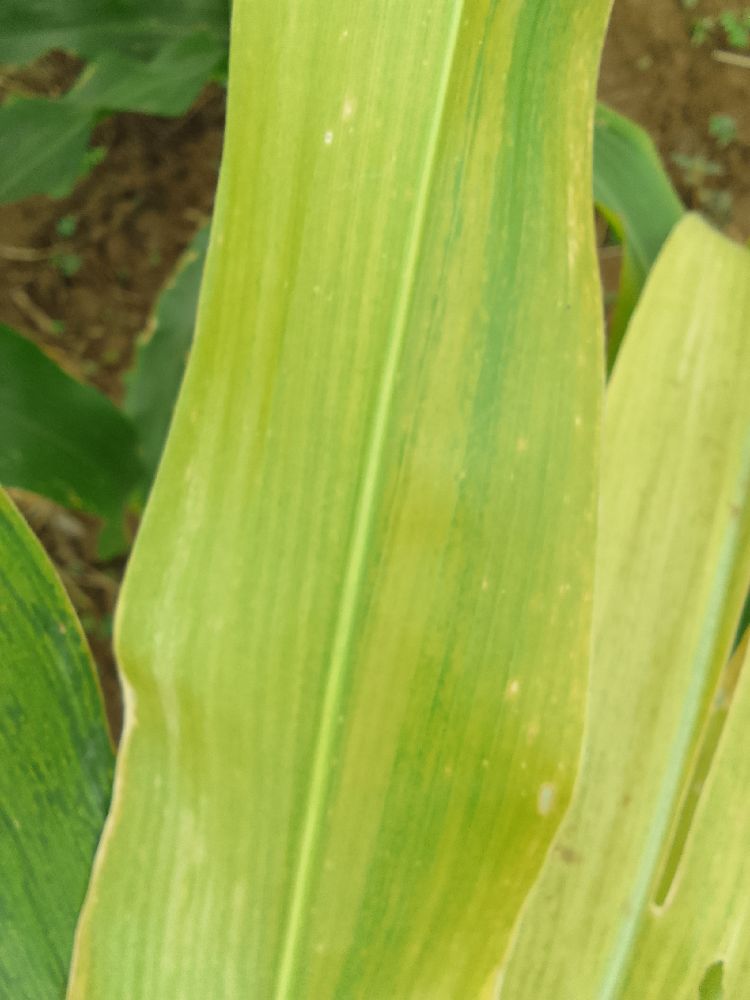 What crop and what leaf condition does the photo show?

maize, maize lethal necrosis
